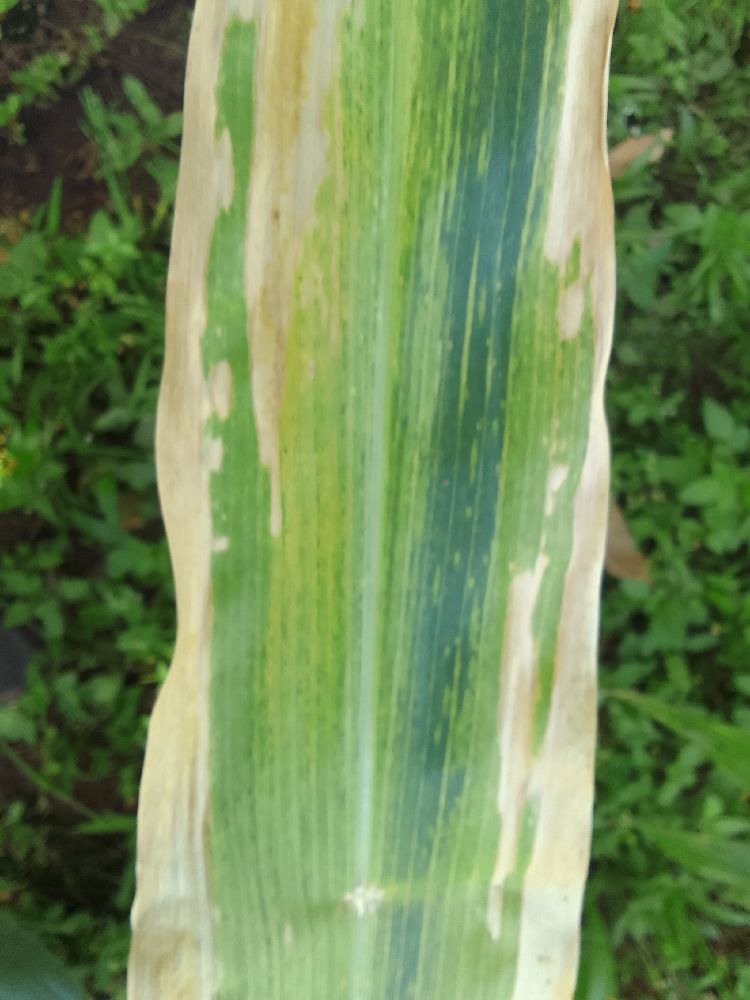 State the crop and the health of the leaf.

maize, maize lethal necrosis
